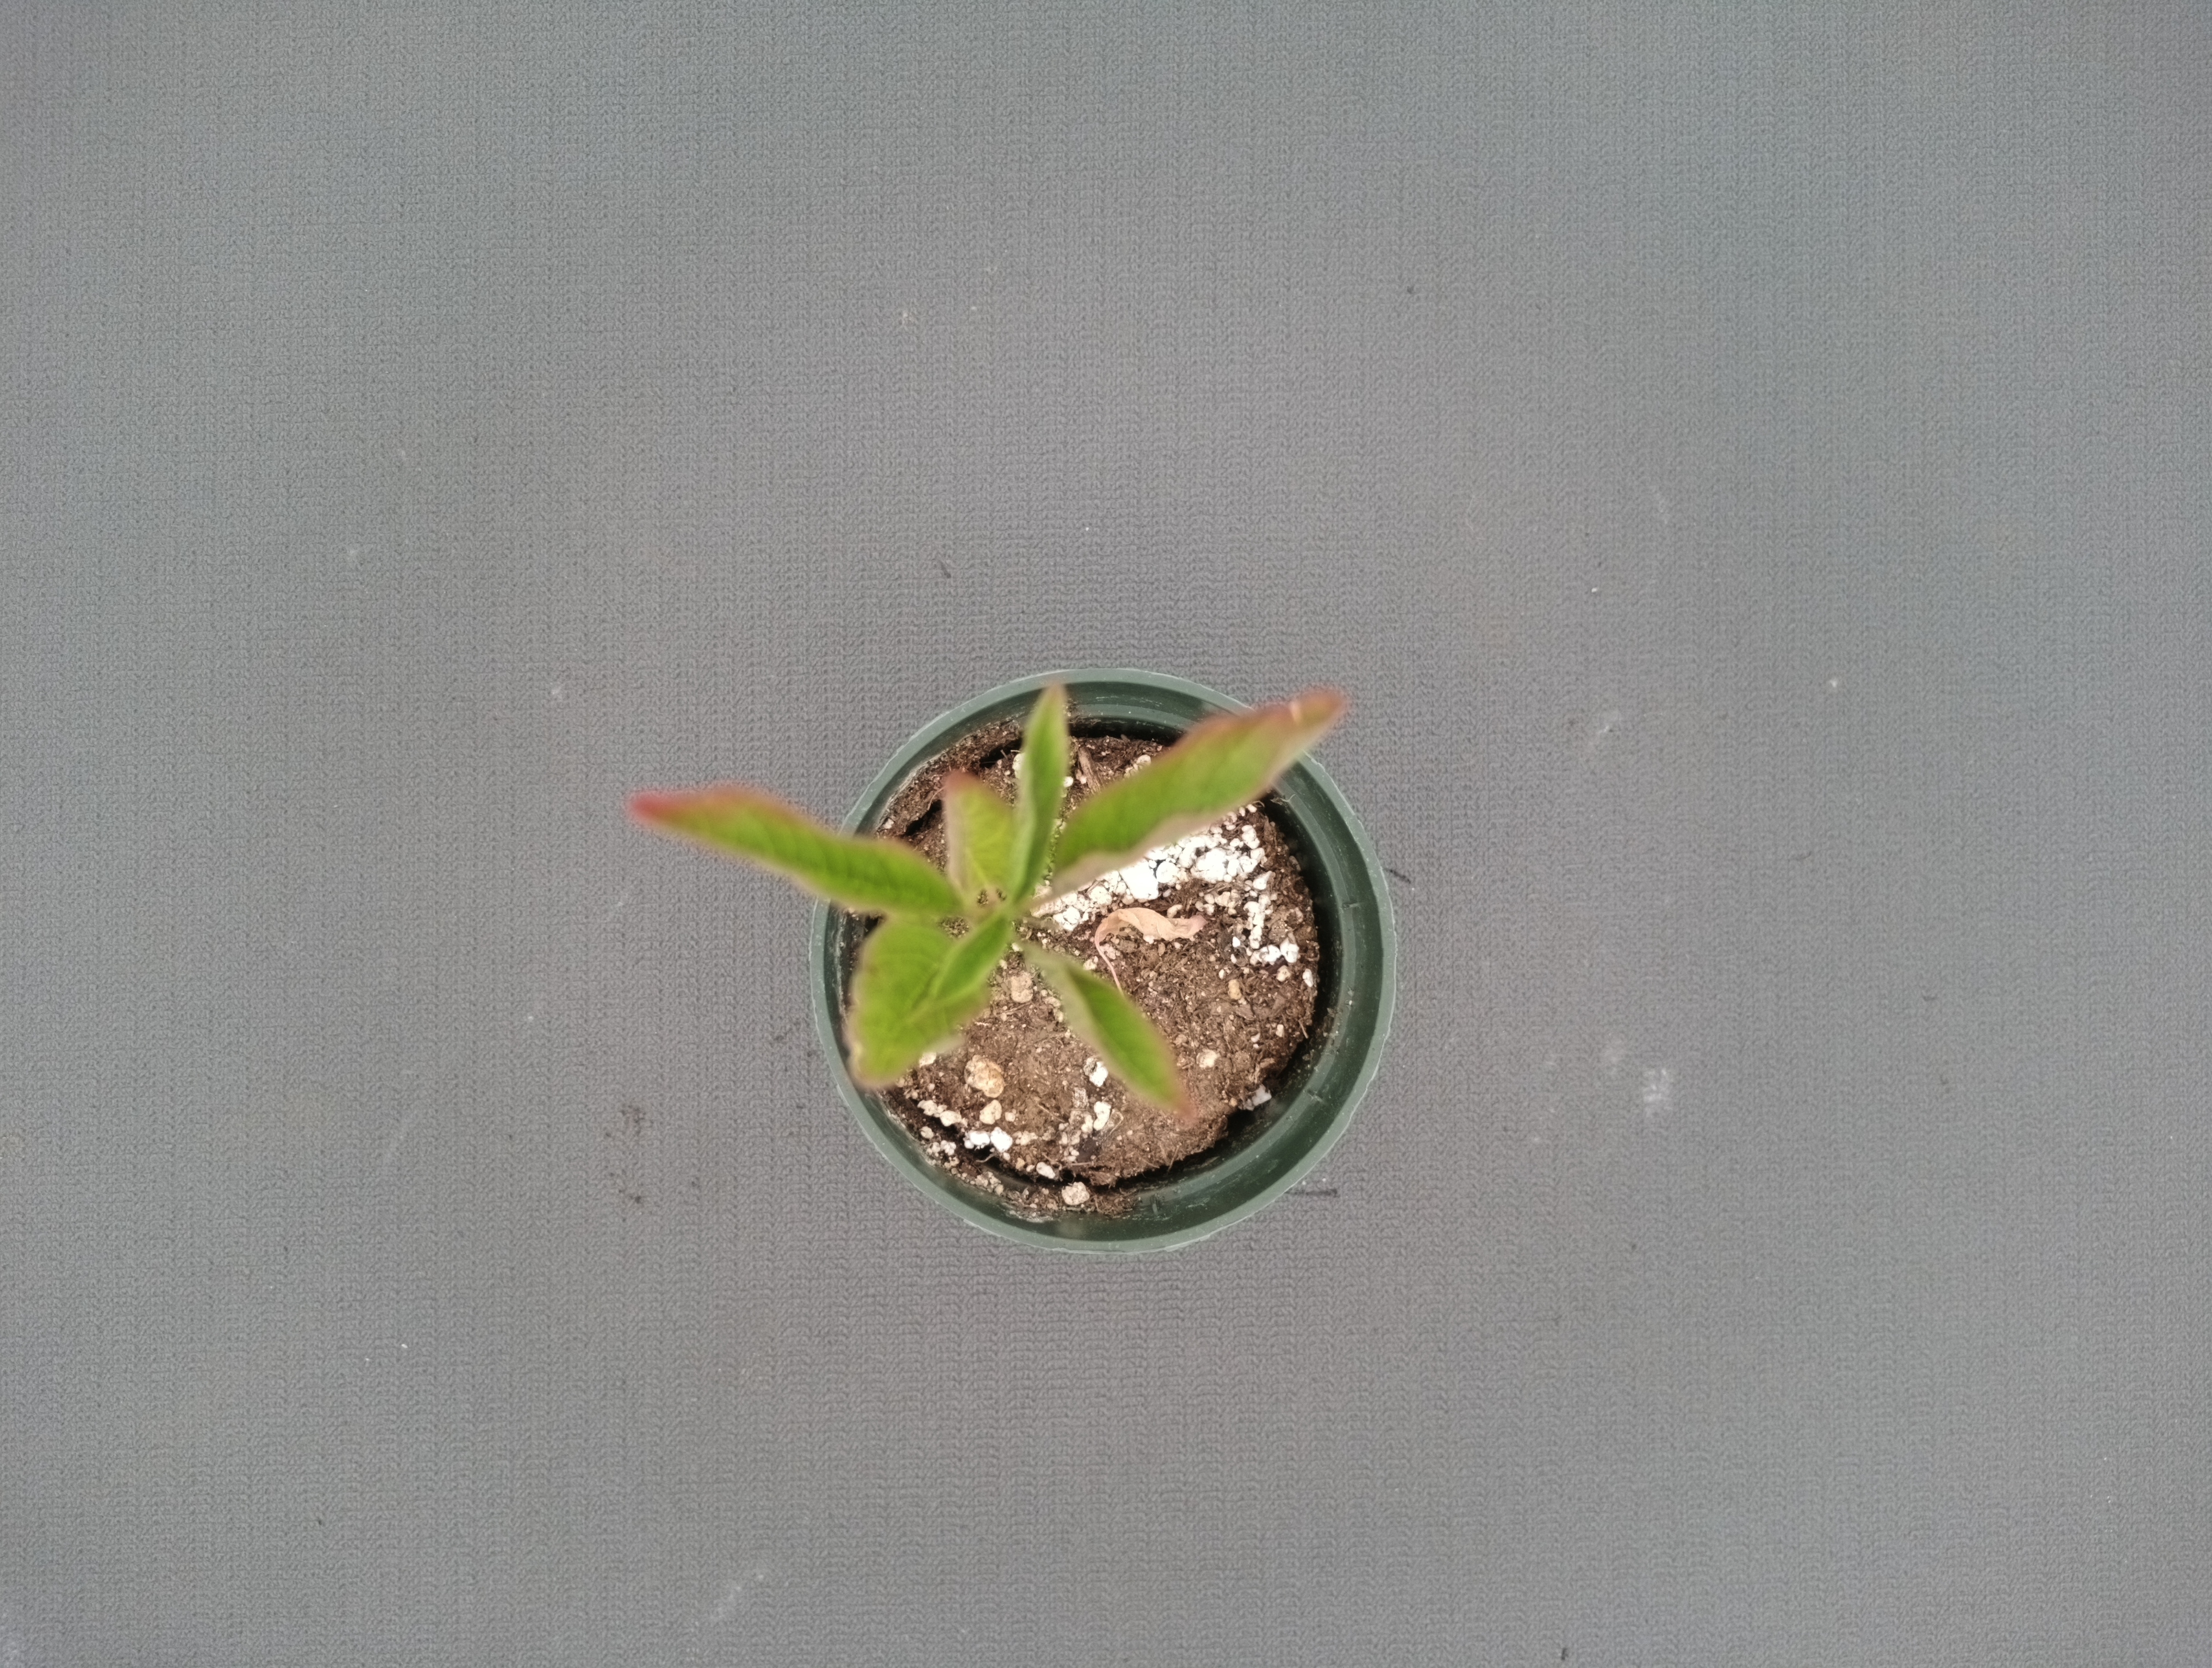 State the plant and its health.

waterhemp, healthy untreated
